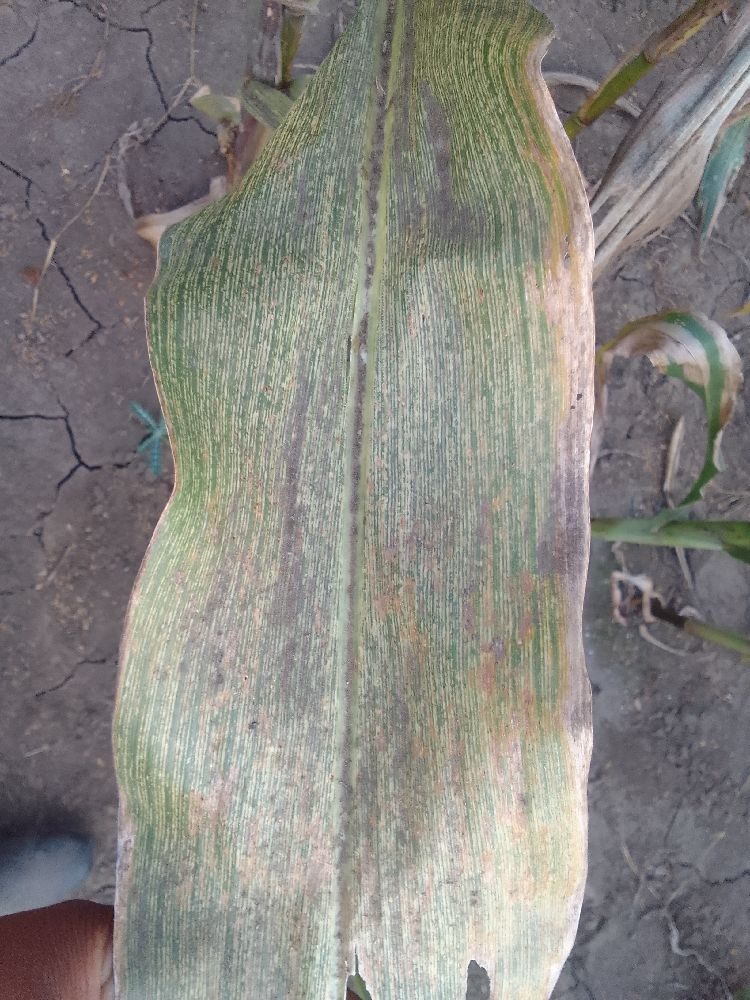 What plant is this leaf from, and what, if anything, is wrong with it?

maize, maize streak virus
